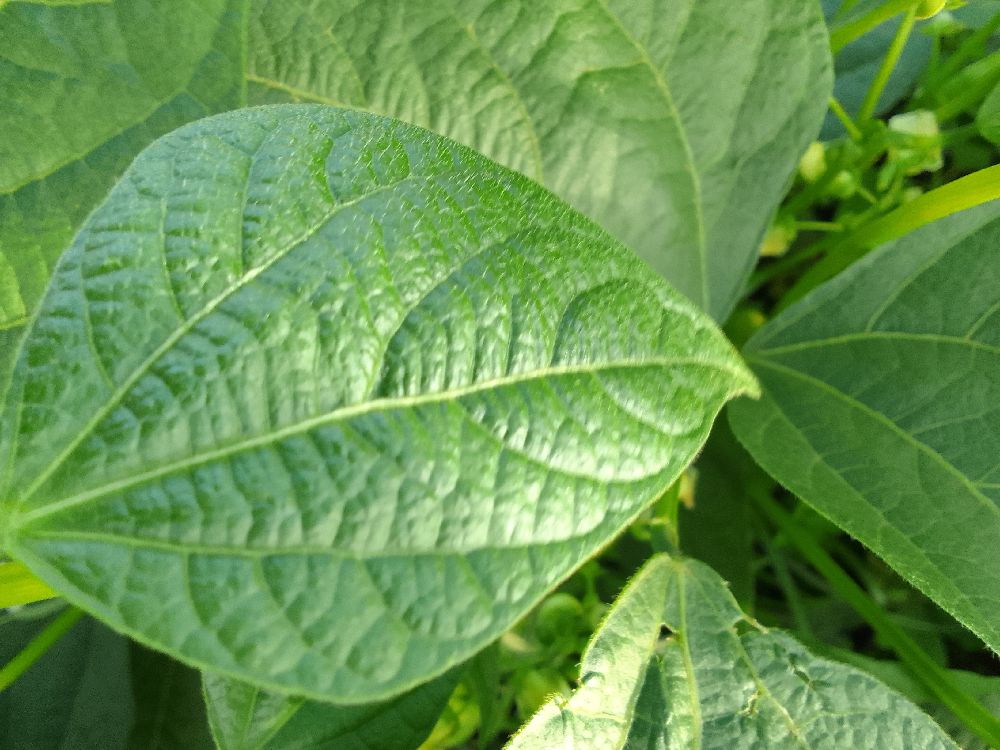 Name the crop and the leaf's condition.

common bean, healthy
